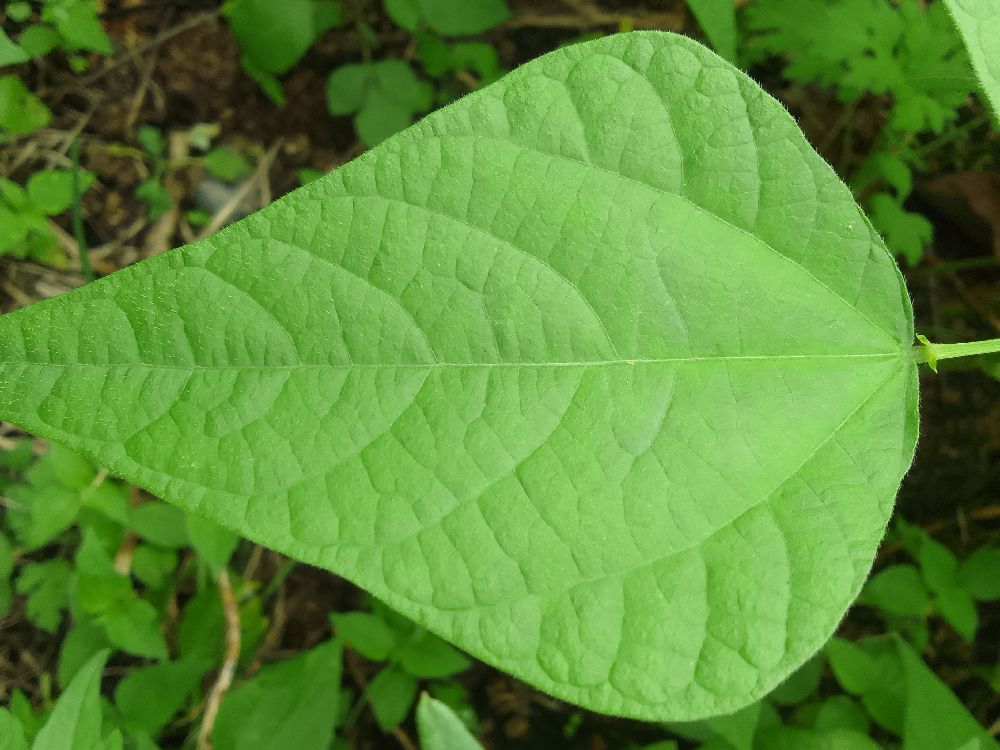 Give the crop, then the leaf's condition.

common bean, healthy
